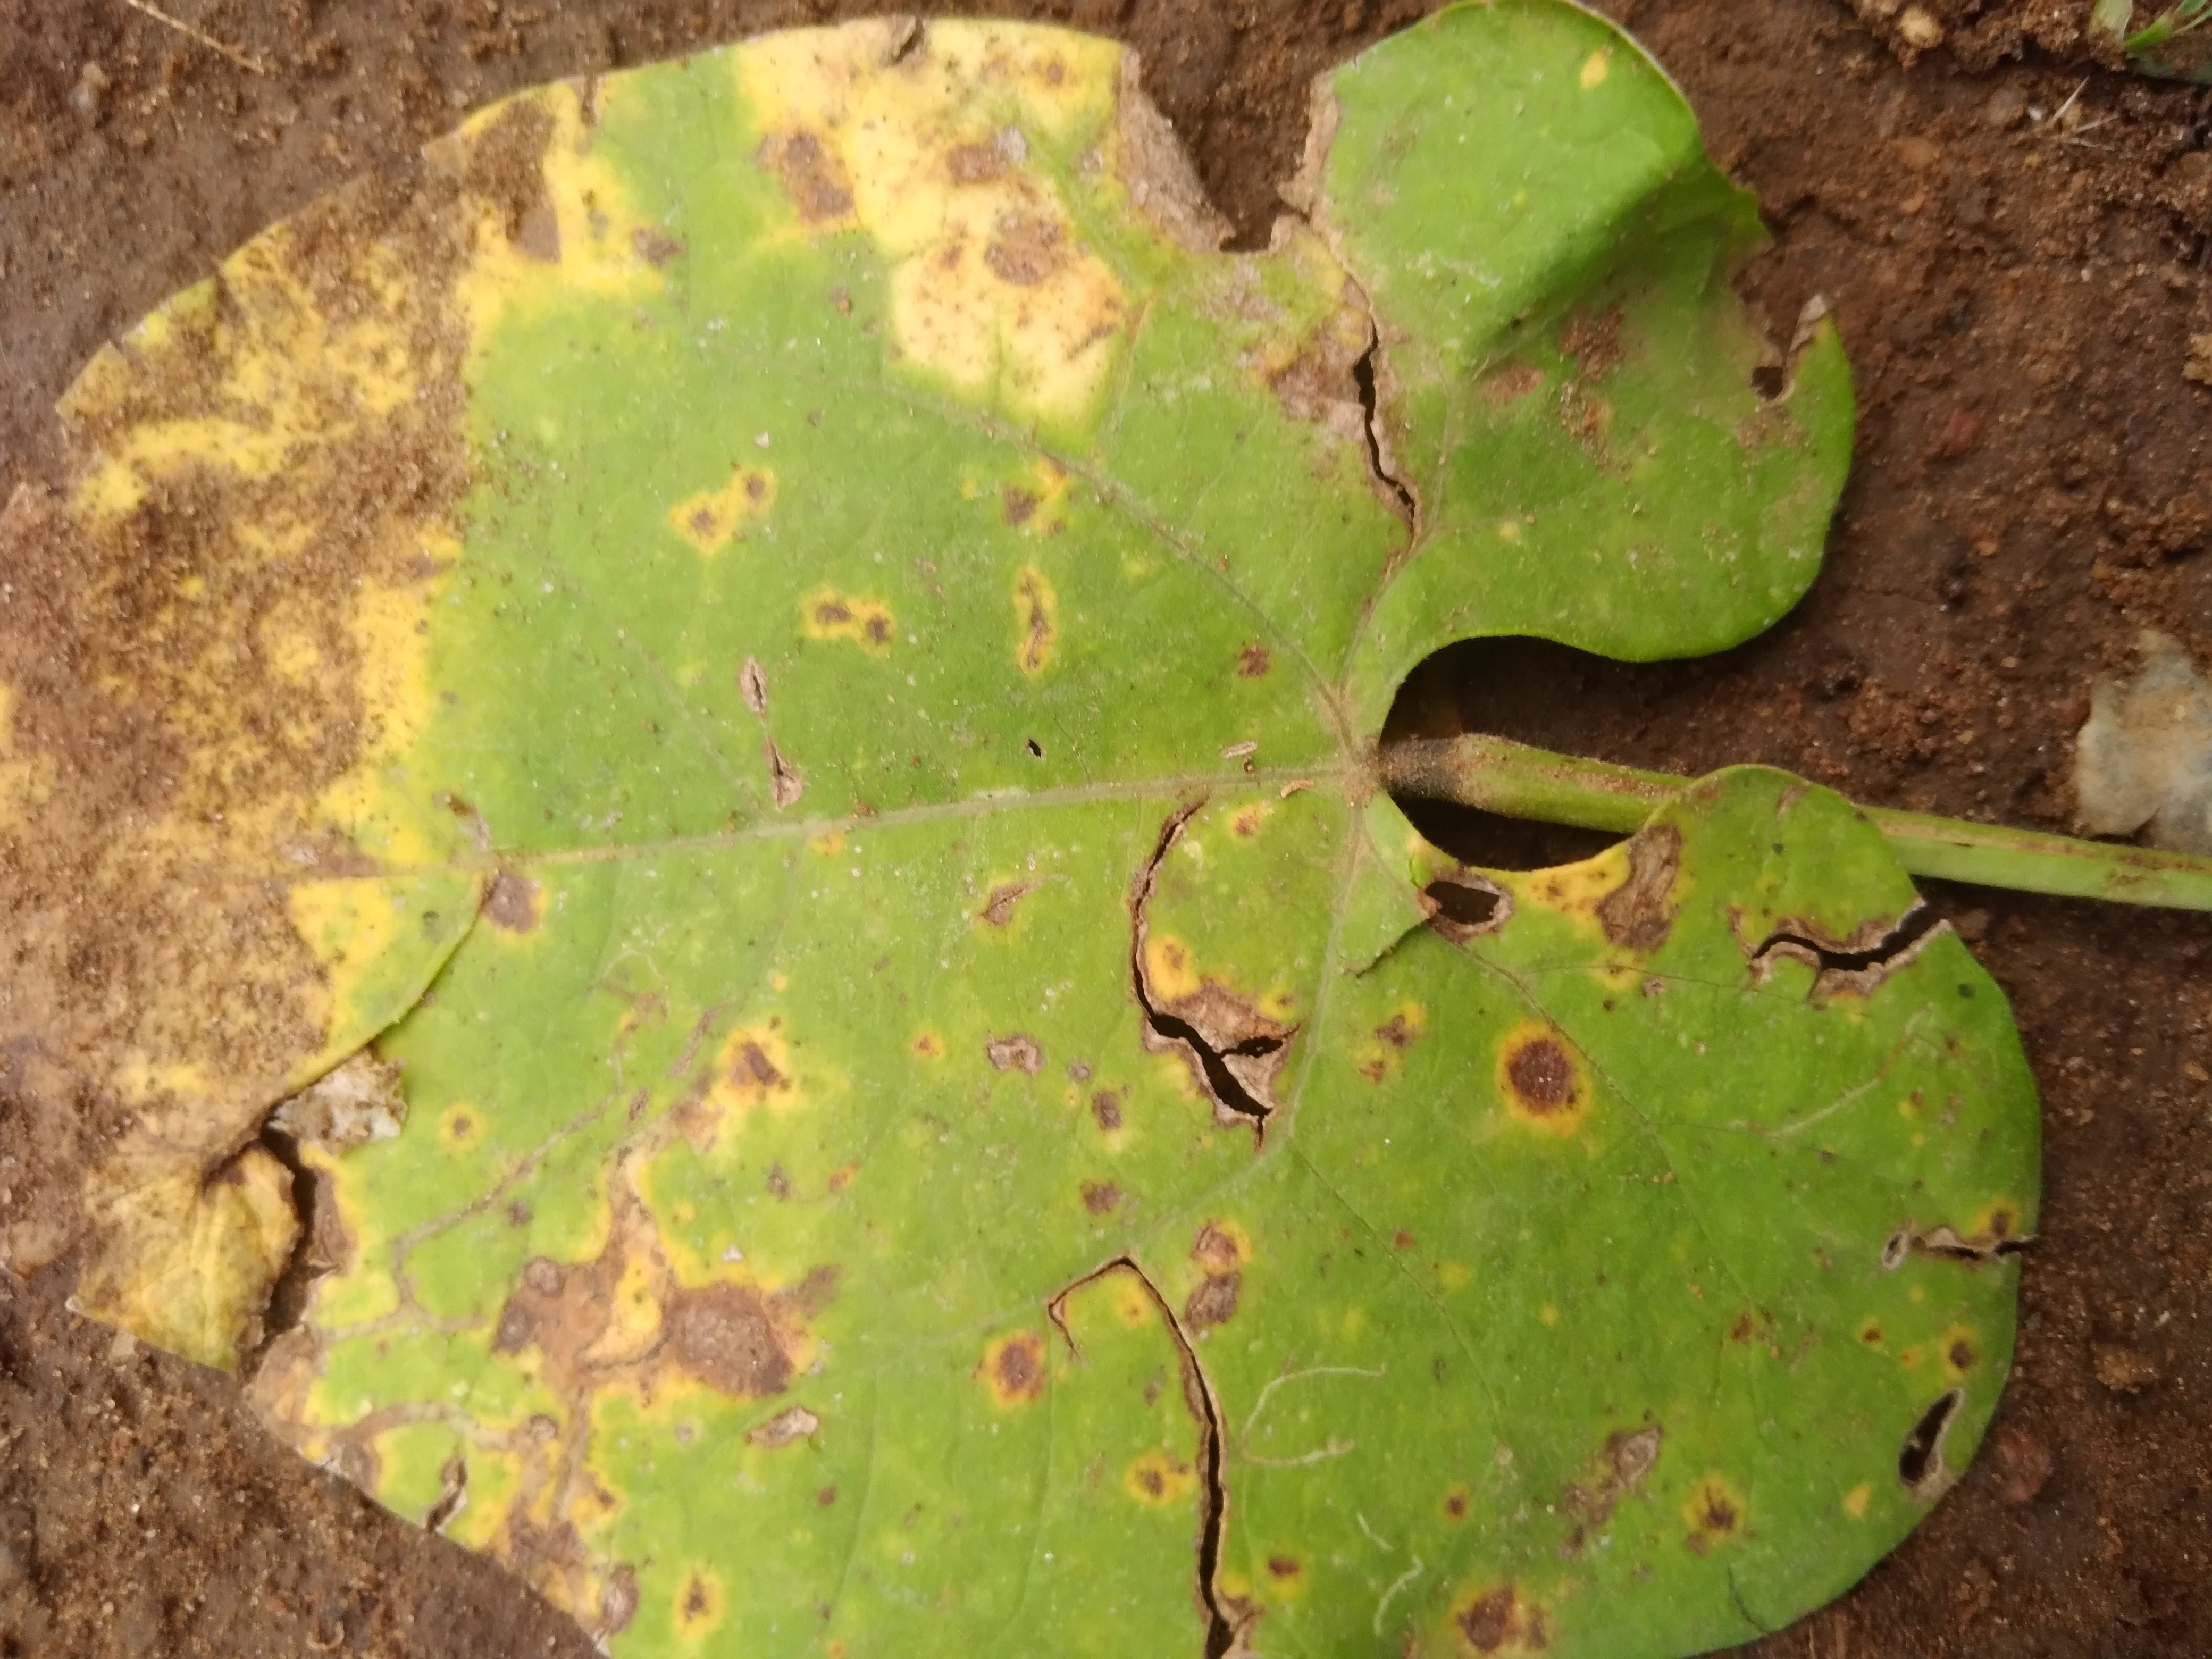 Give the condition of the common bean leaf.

rust
